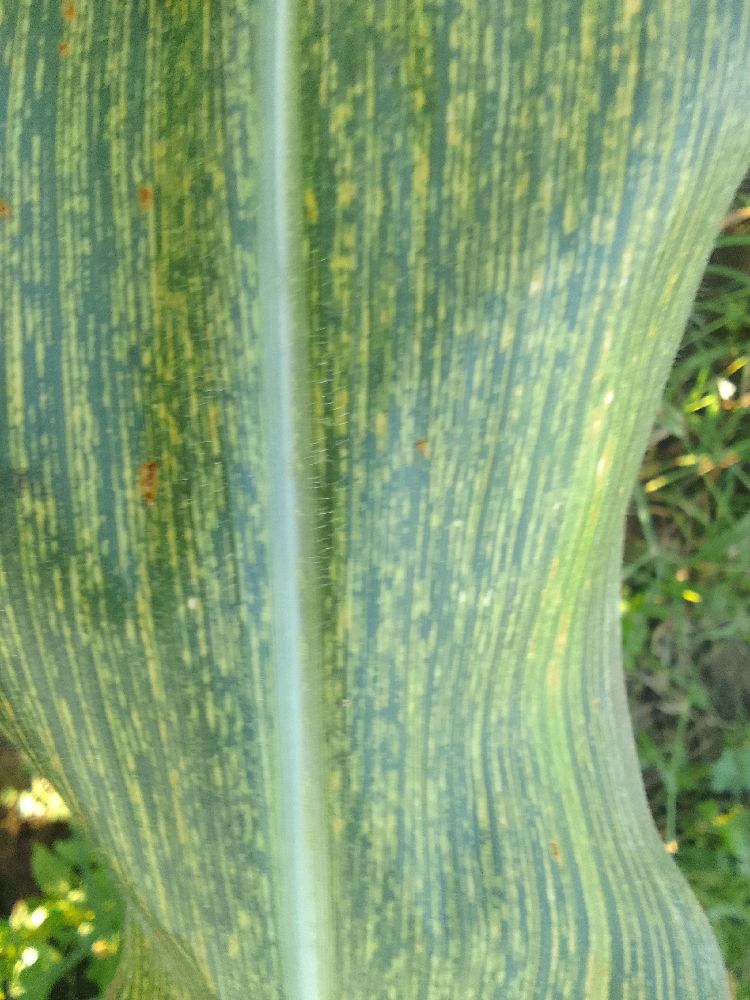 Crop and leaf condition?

maize, maize streak virus
